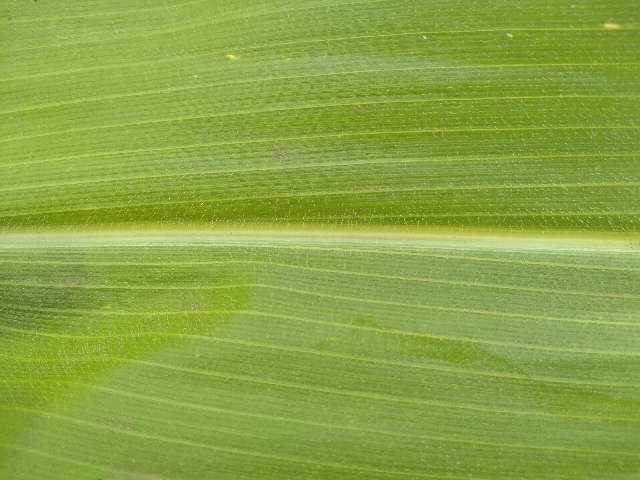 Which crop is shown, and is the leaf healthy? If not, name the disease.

maize, healthy
